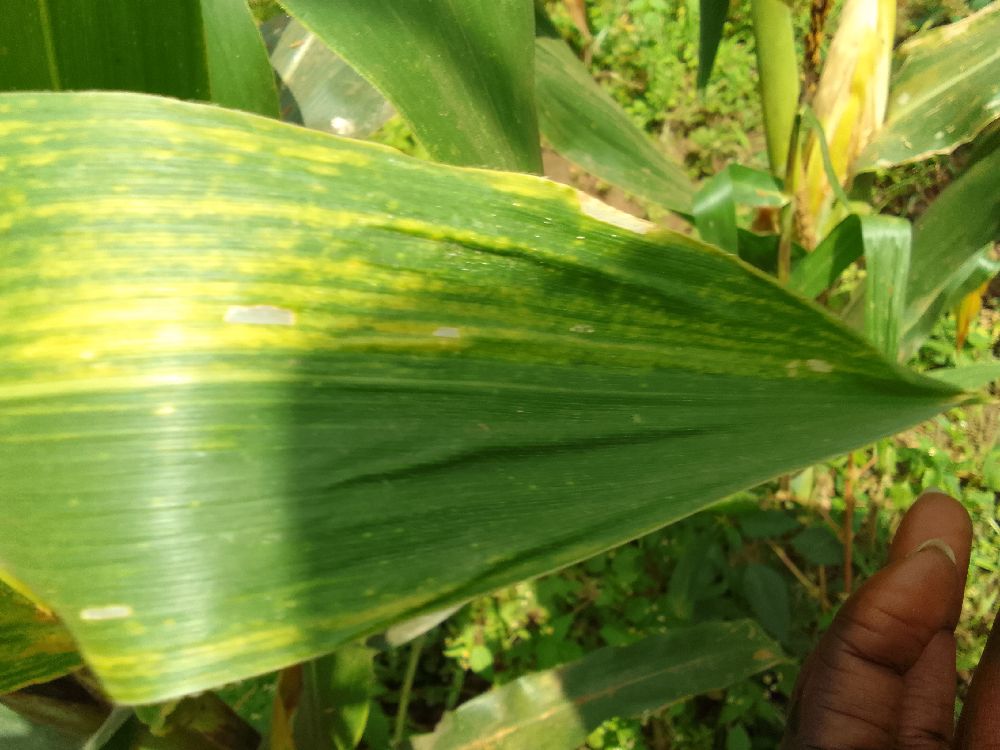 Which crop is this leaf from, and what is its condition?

maize, maize lethal necrosis
